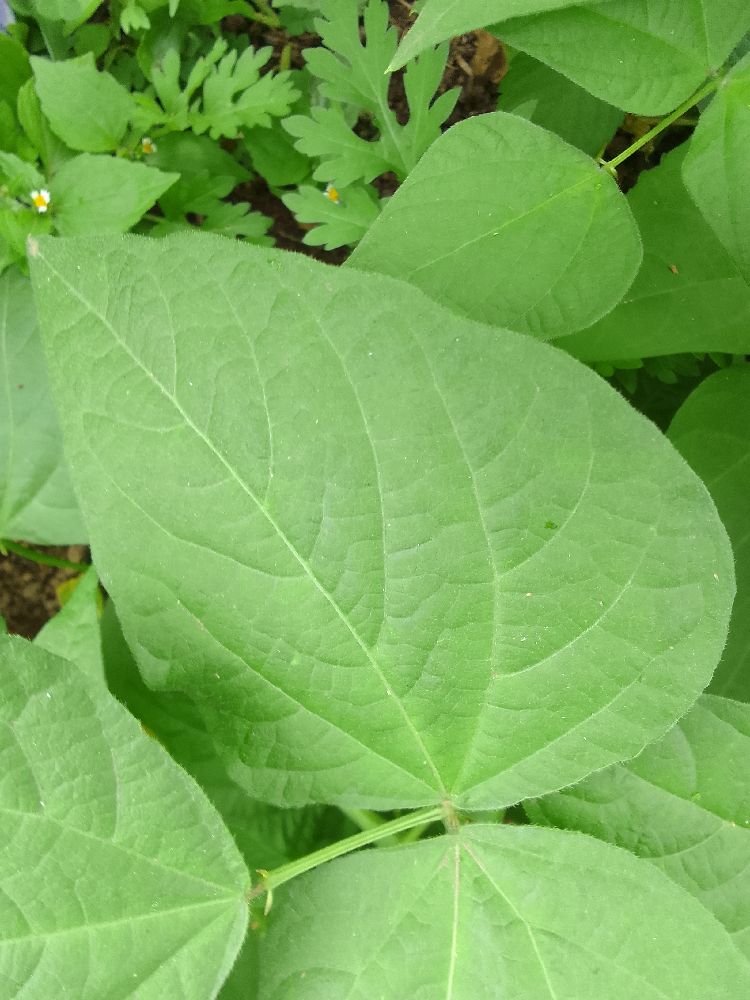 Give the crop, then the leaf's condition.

common bean, healthy
